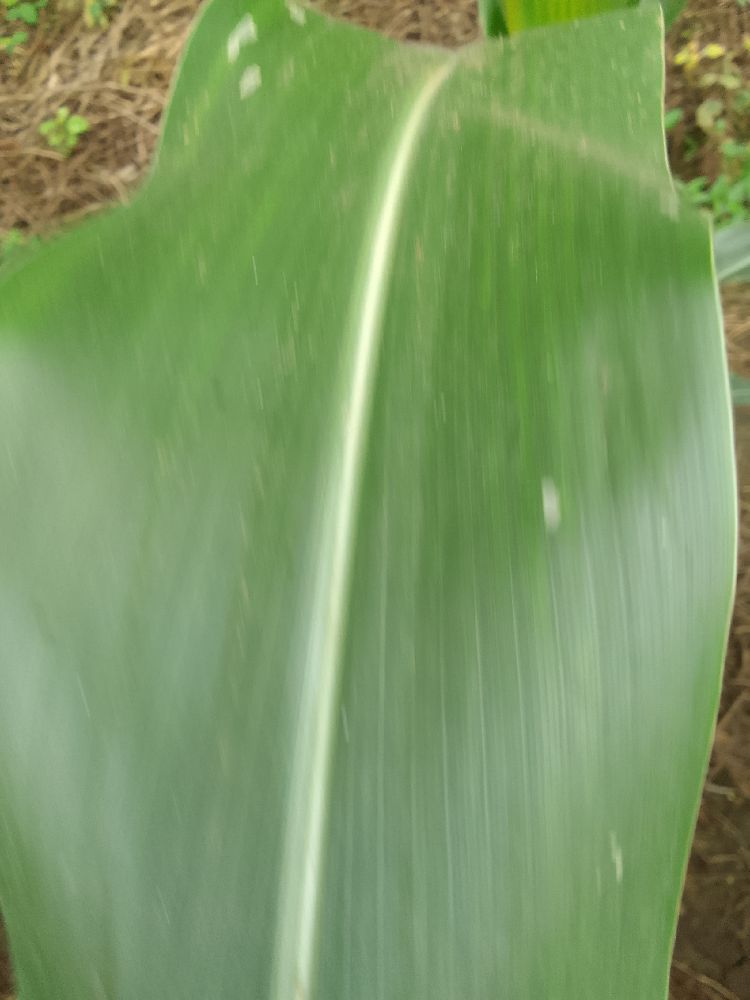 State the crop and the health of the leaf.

maize, healthy
